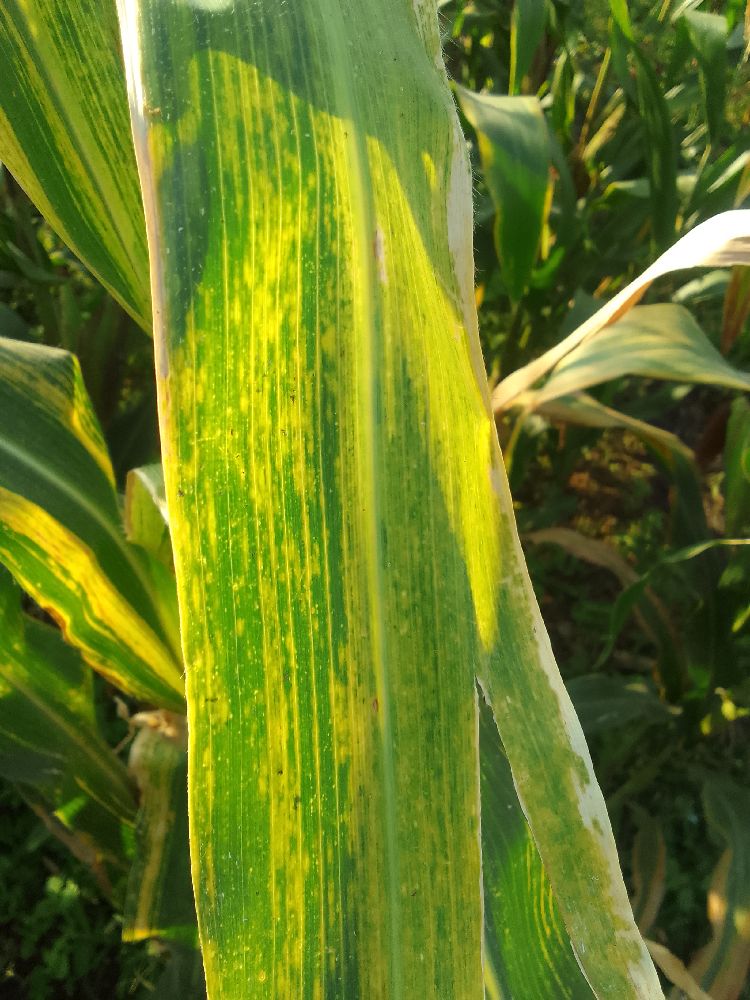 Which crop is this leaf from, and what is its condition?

maize, maize lethal necrosis
